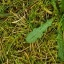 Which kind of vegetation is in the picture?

structured weed
